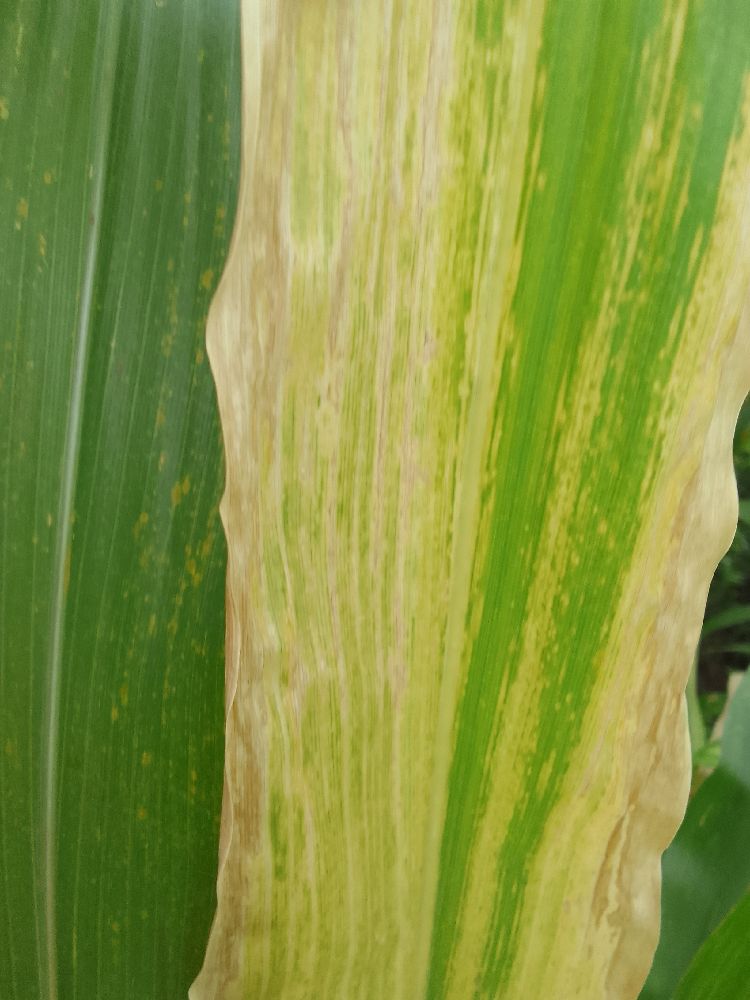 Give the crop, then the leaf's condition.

maize, maize lethal necrosis
